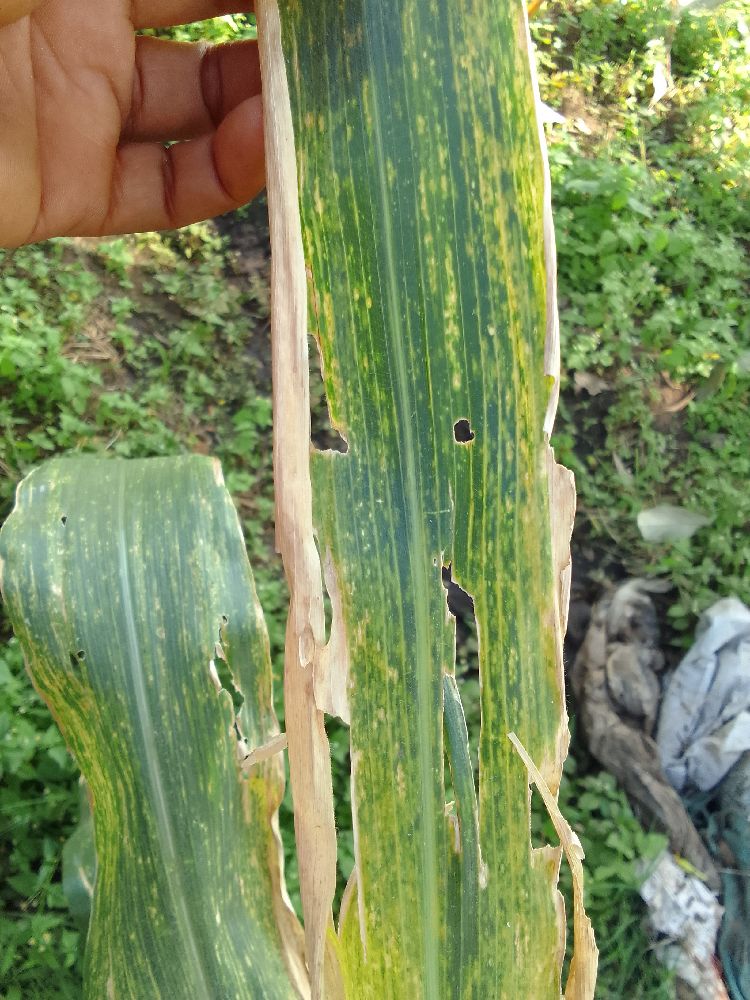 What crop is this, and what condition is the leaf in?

maize, maize lethal necrosis
